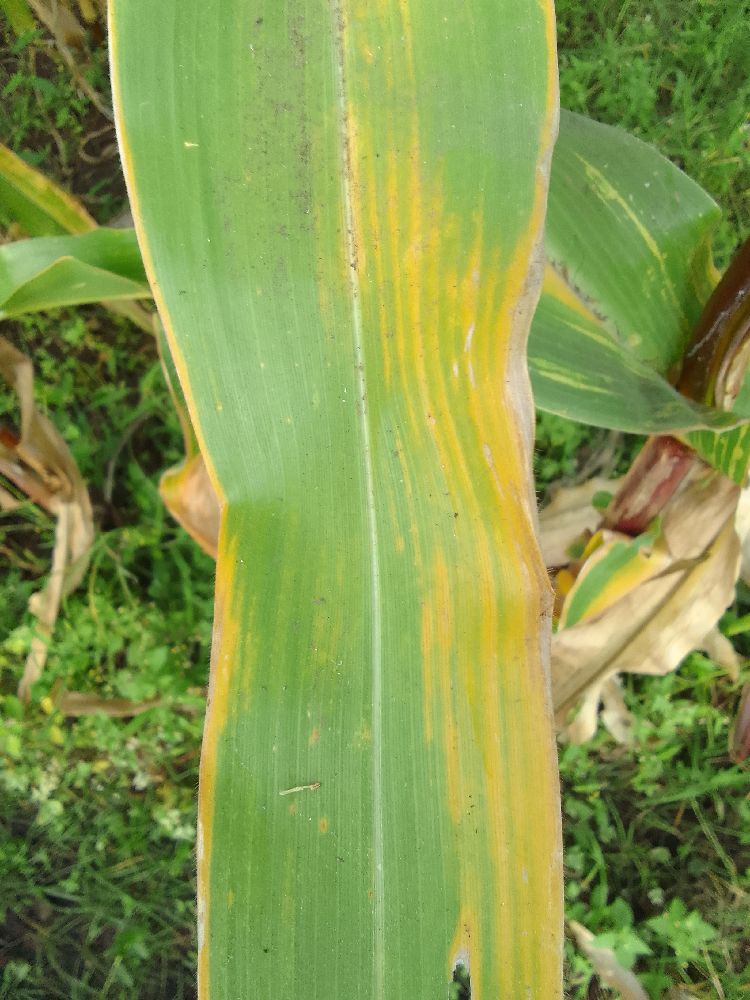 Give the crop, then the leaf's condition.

maize, maize lethal necrosis
